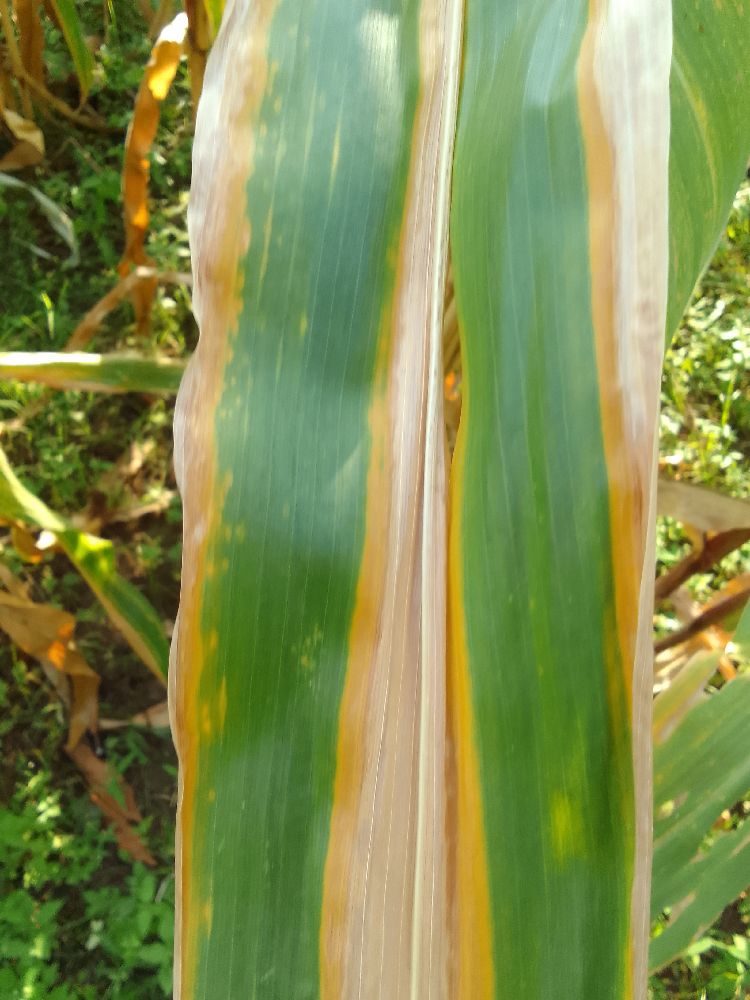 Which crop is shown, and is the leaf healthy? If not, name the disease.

maize, maize lethal necrosis
